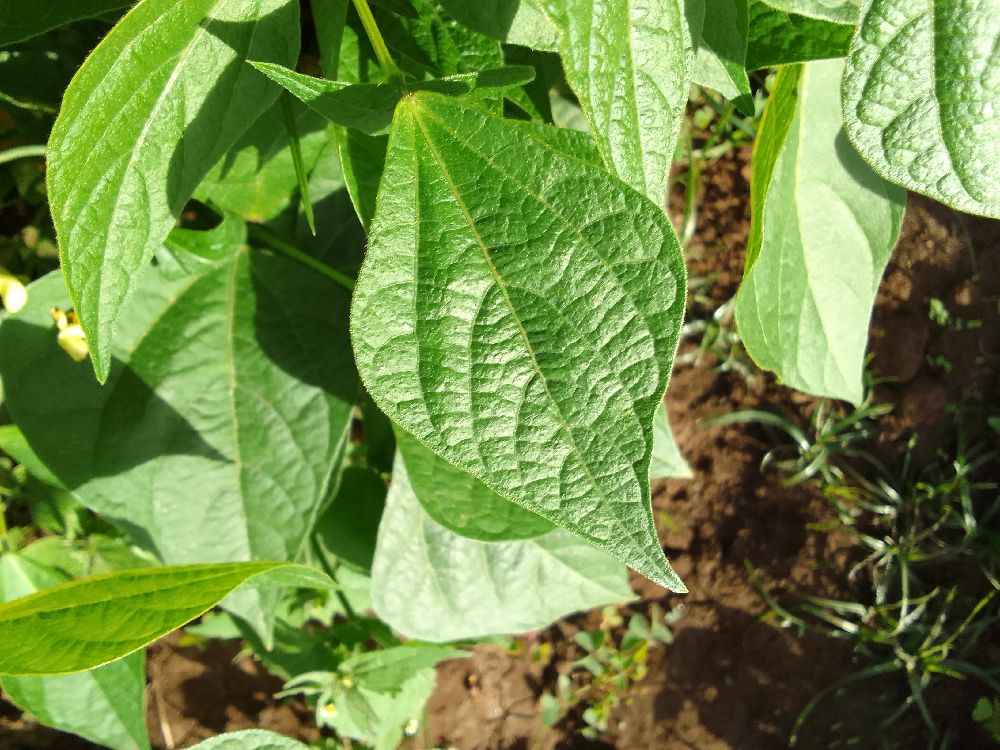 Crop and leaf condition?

common bean, healthy
